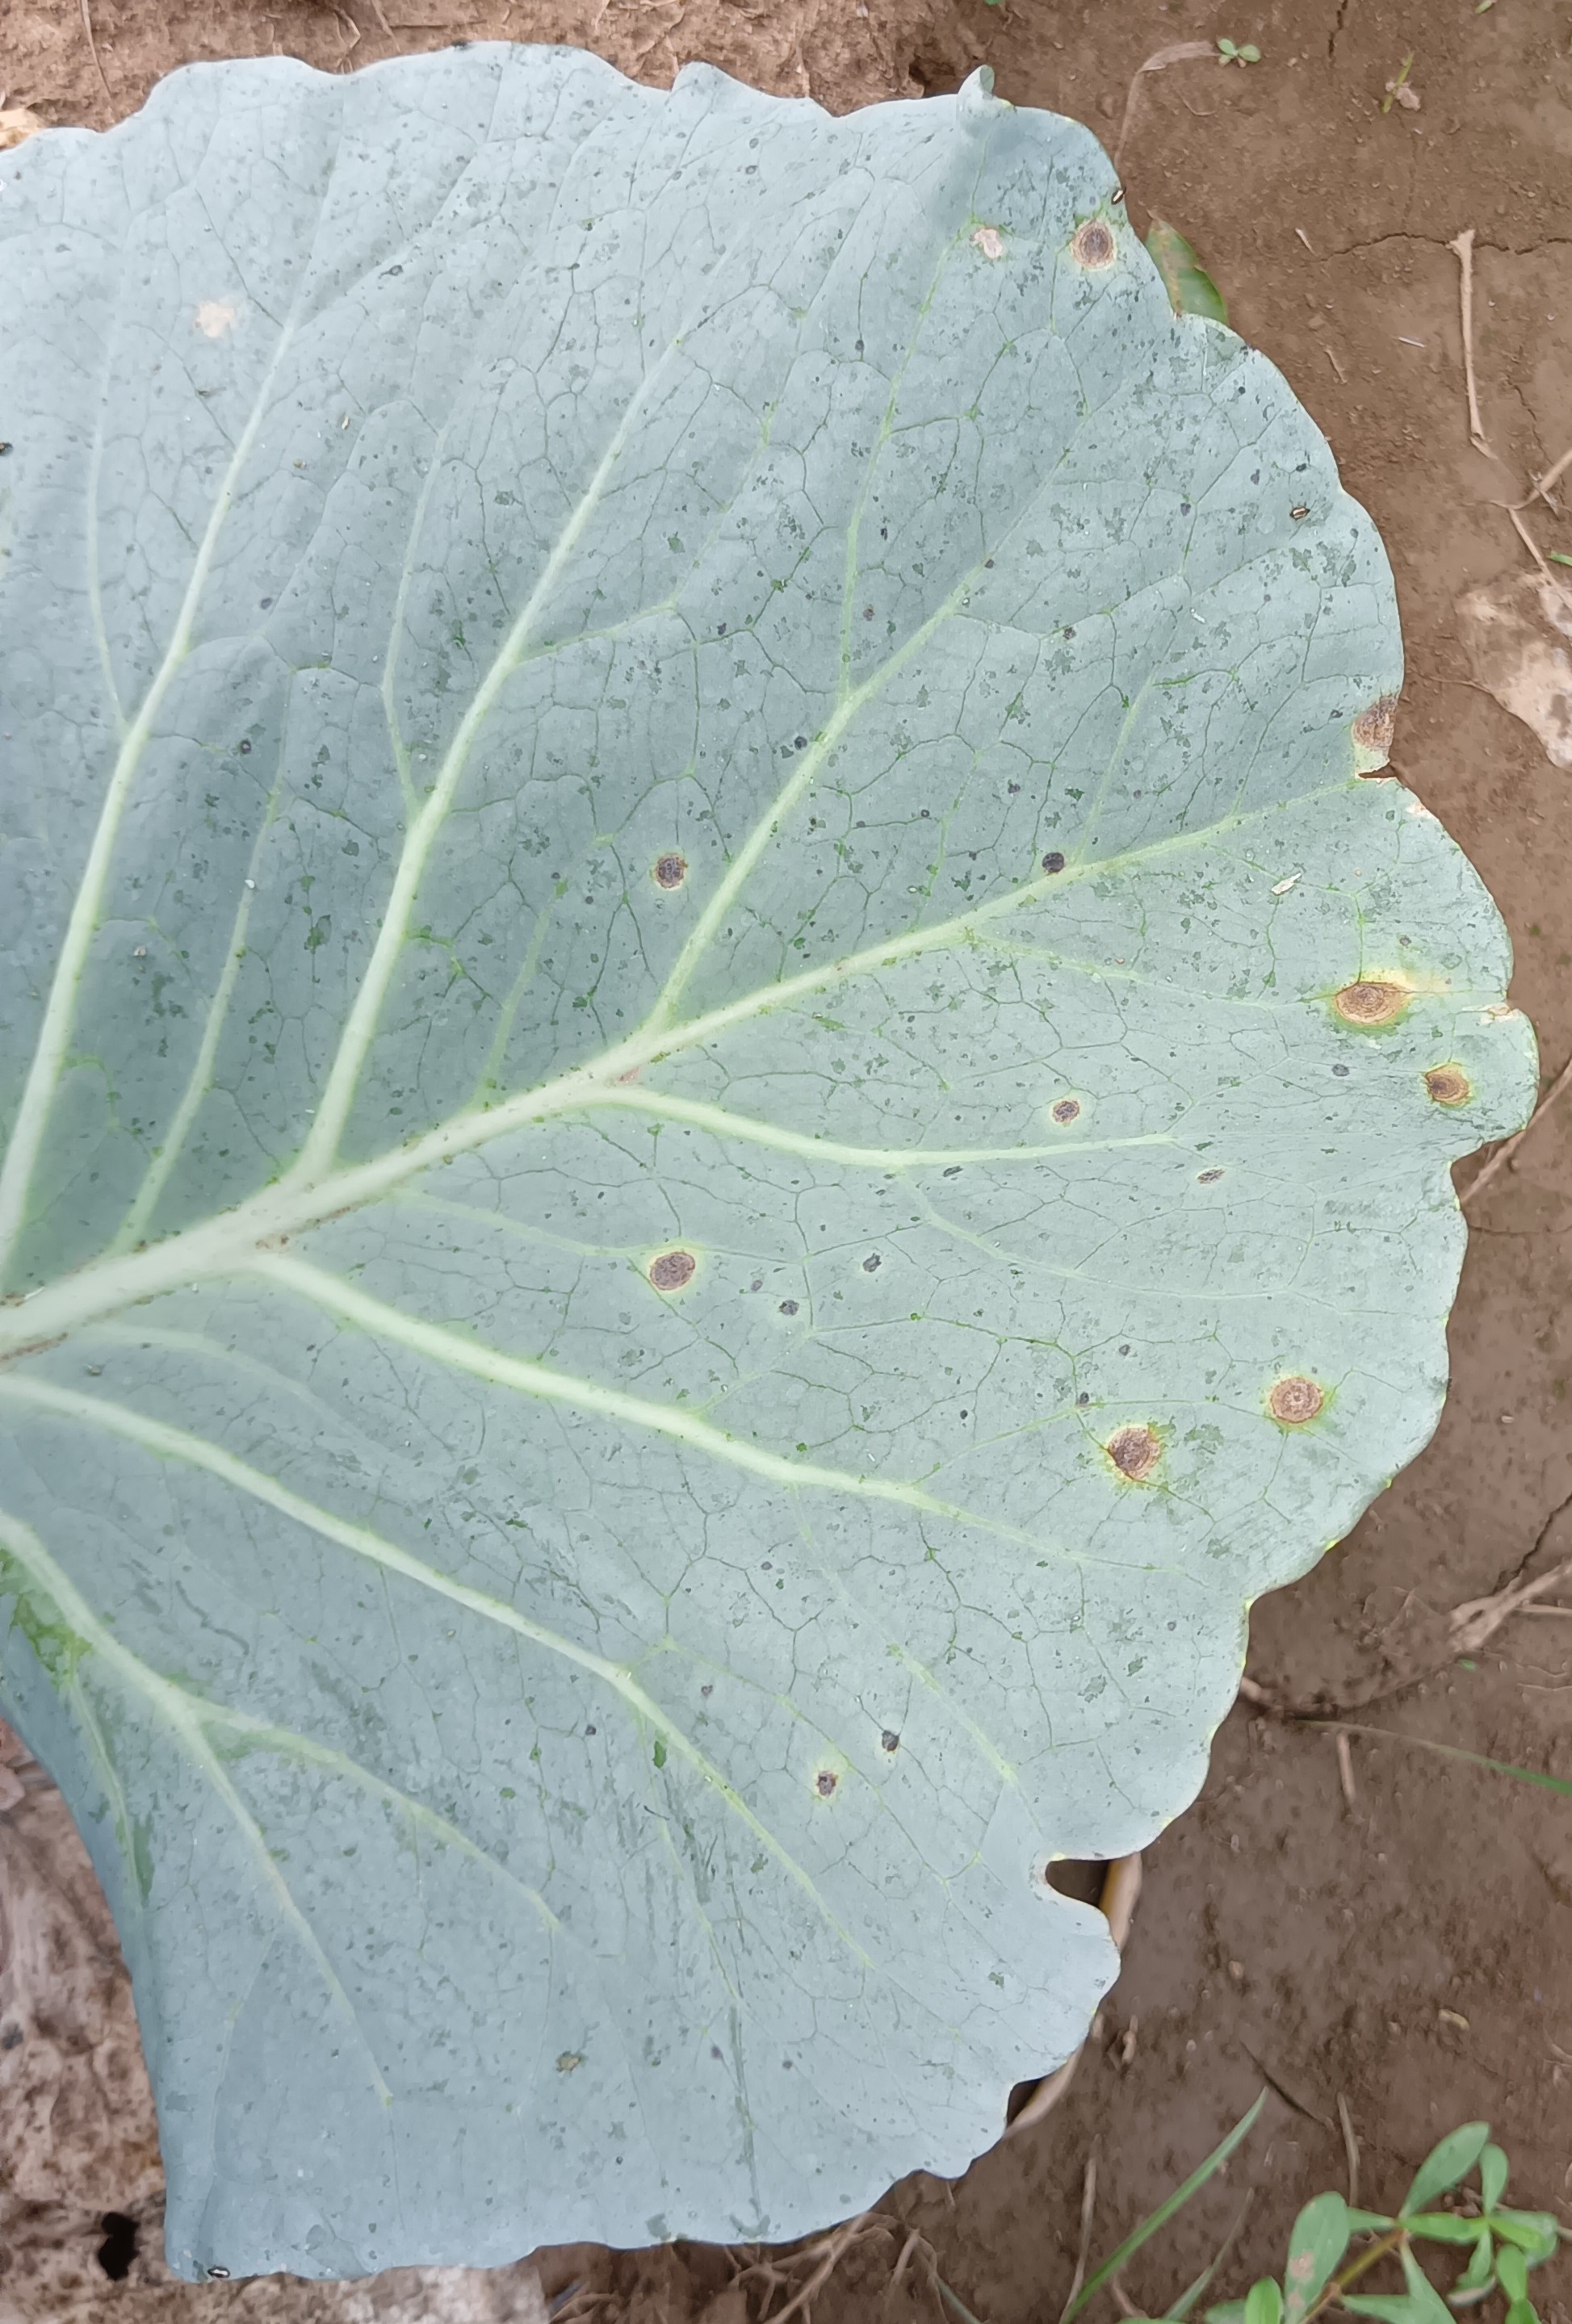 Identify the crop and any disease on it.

cabbage, alternaria
